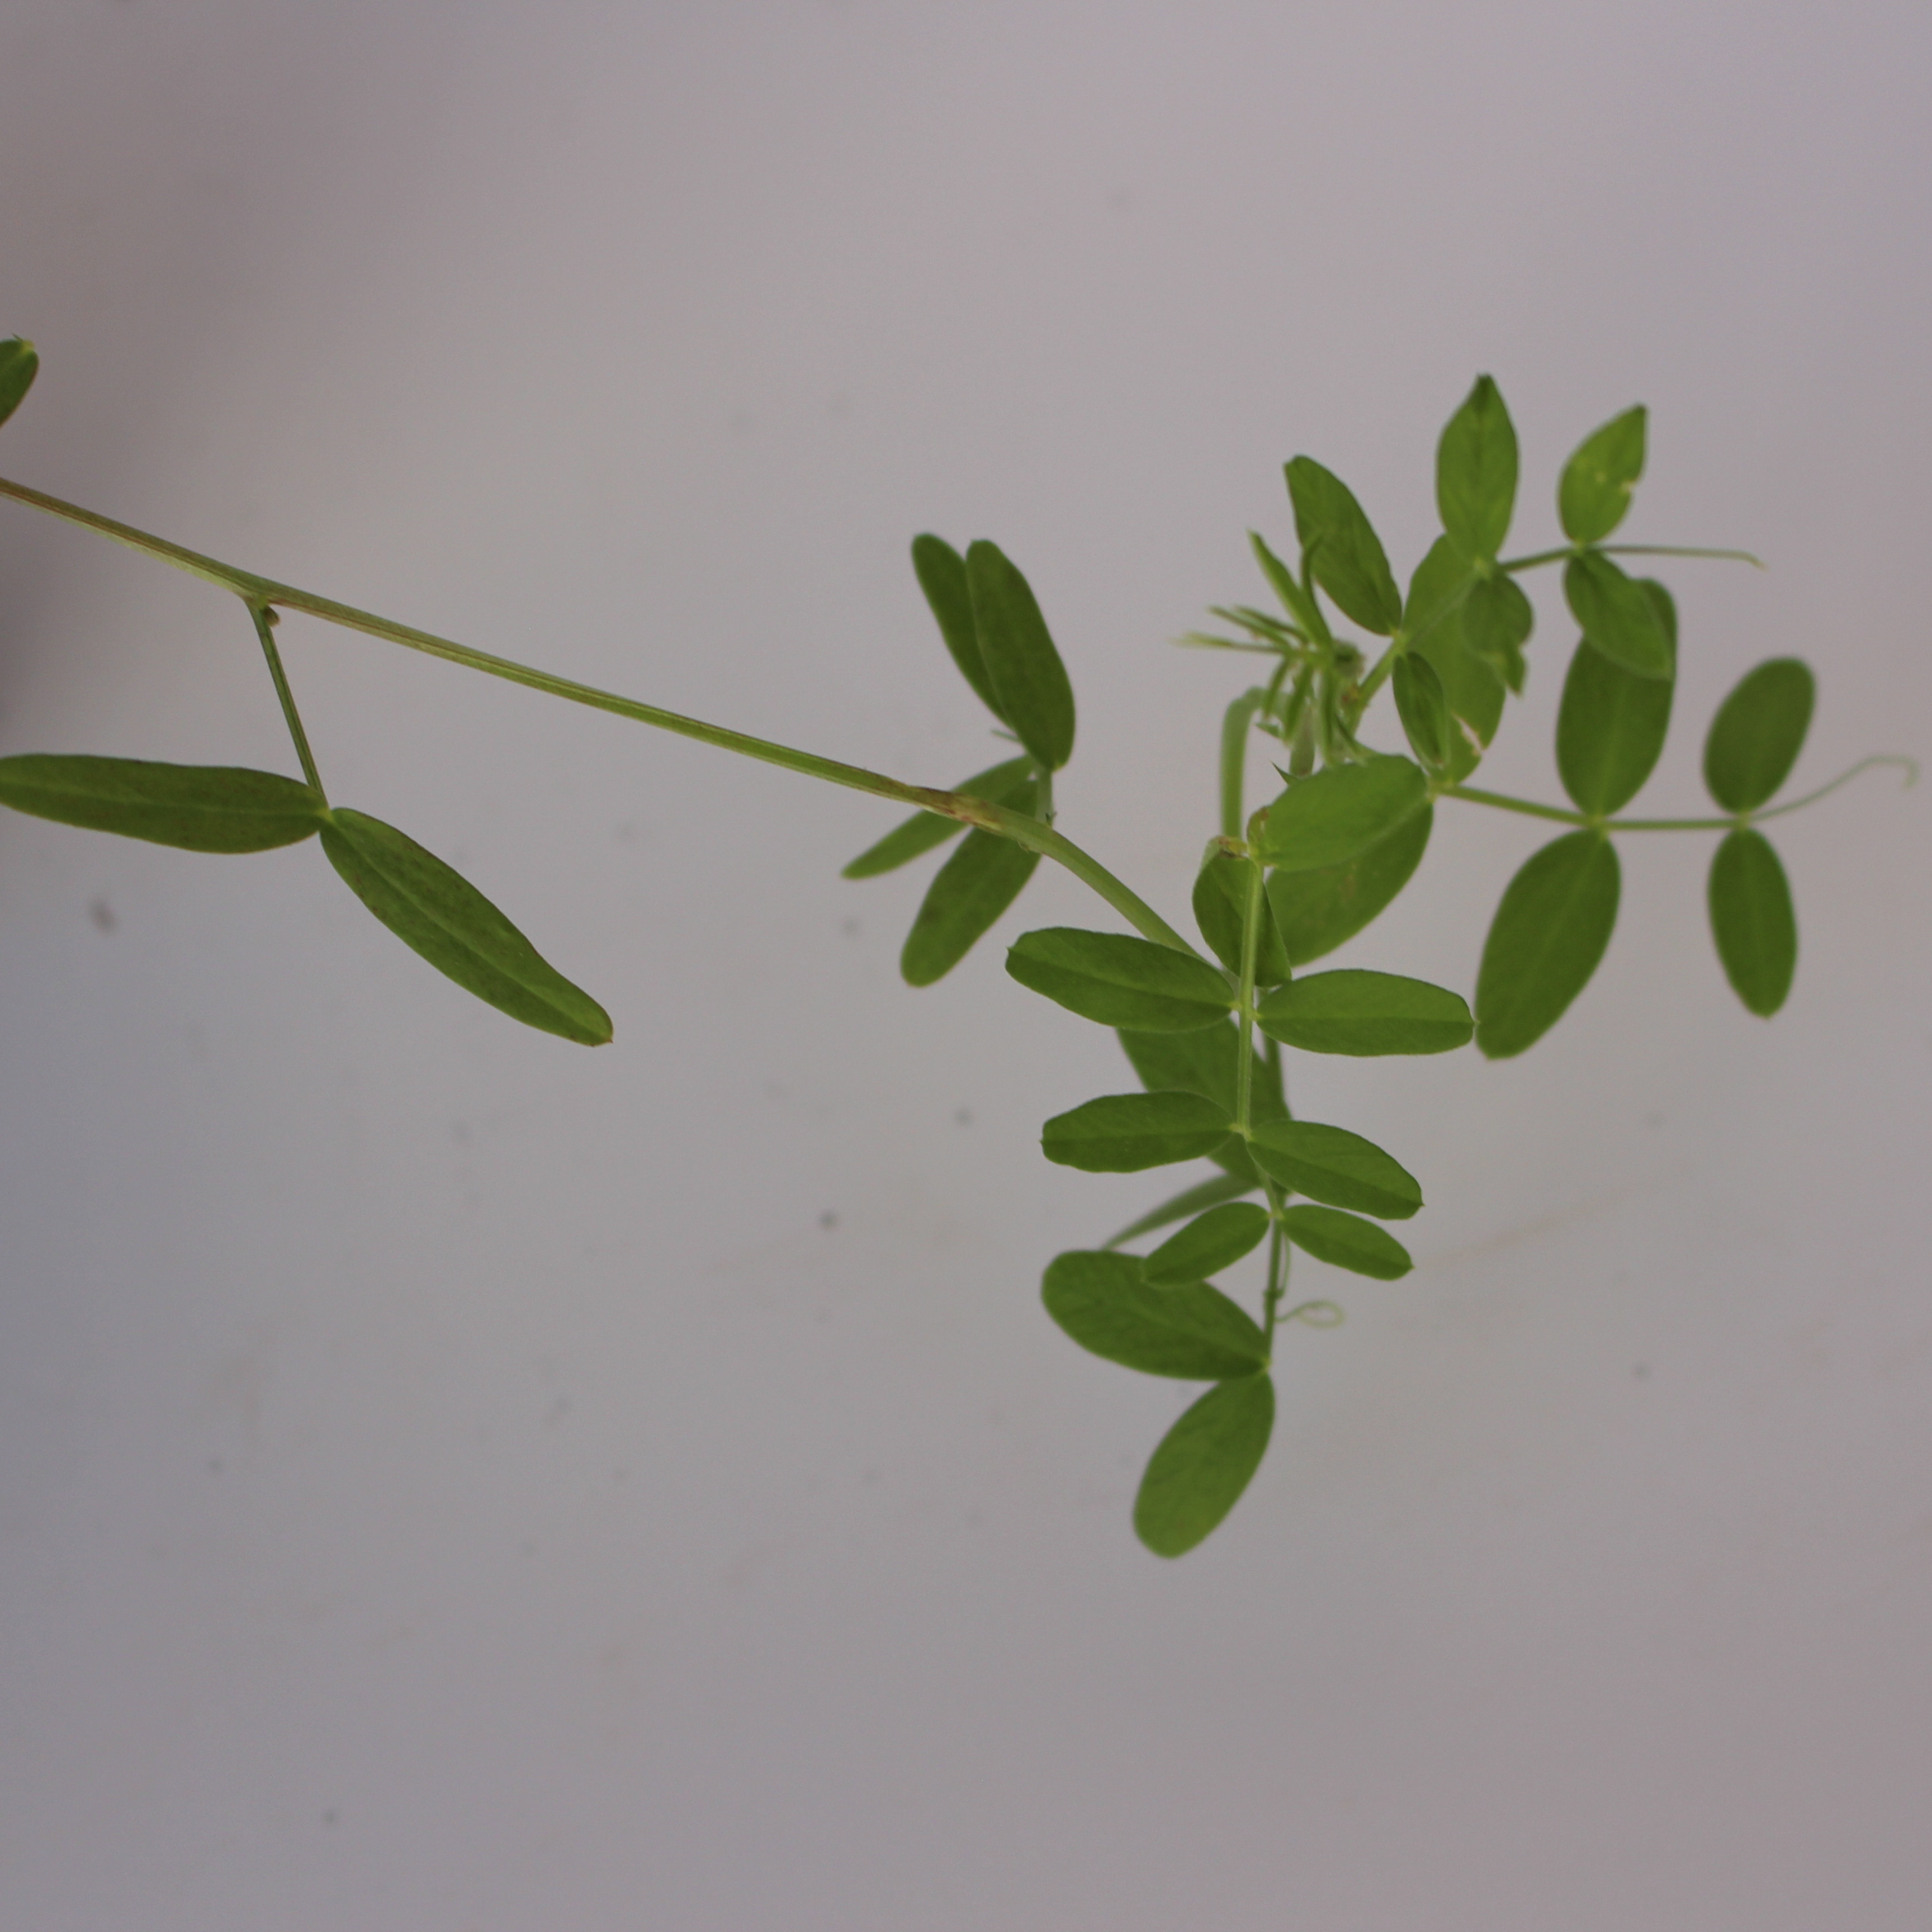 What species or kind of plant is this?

Vicia sativa
